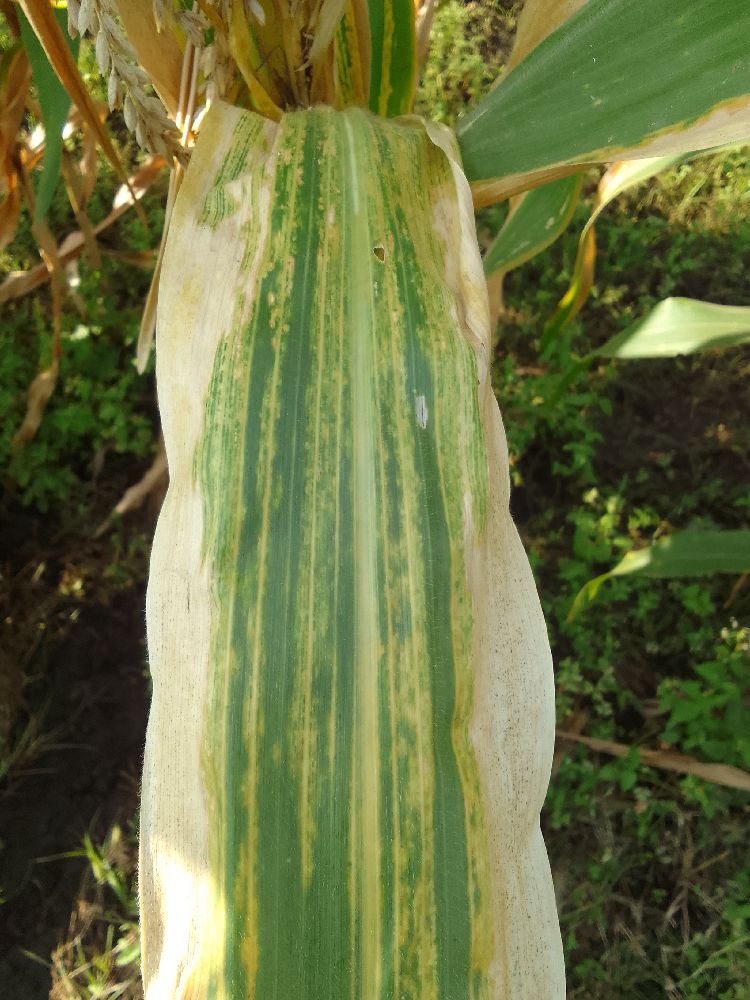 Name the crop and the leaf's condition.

maize, maize lethal necrosis
